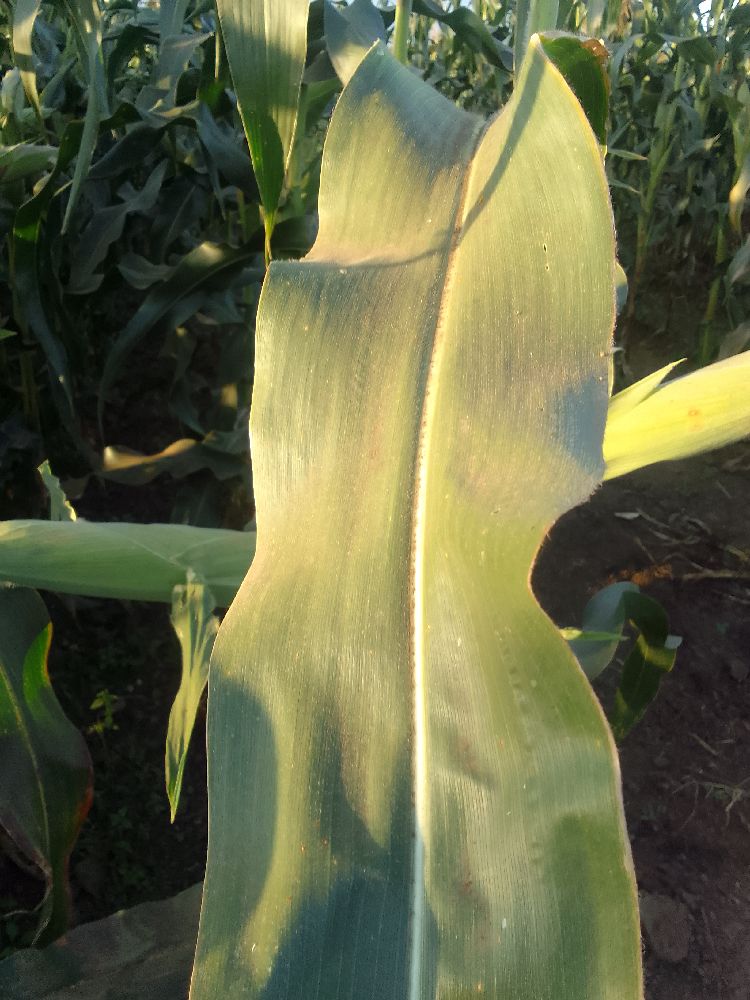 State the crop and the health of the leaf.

maize, healthy
